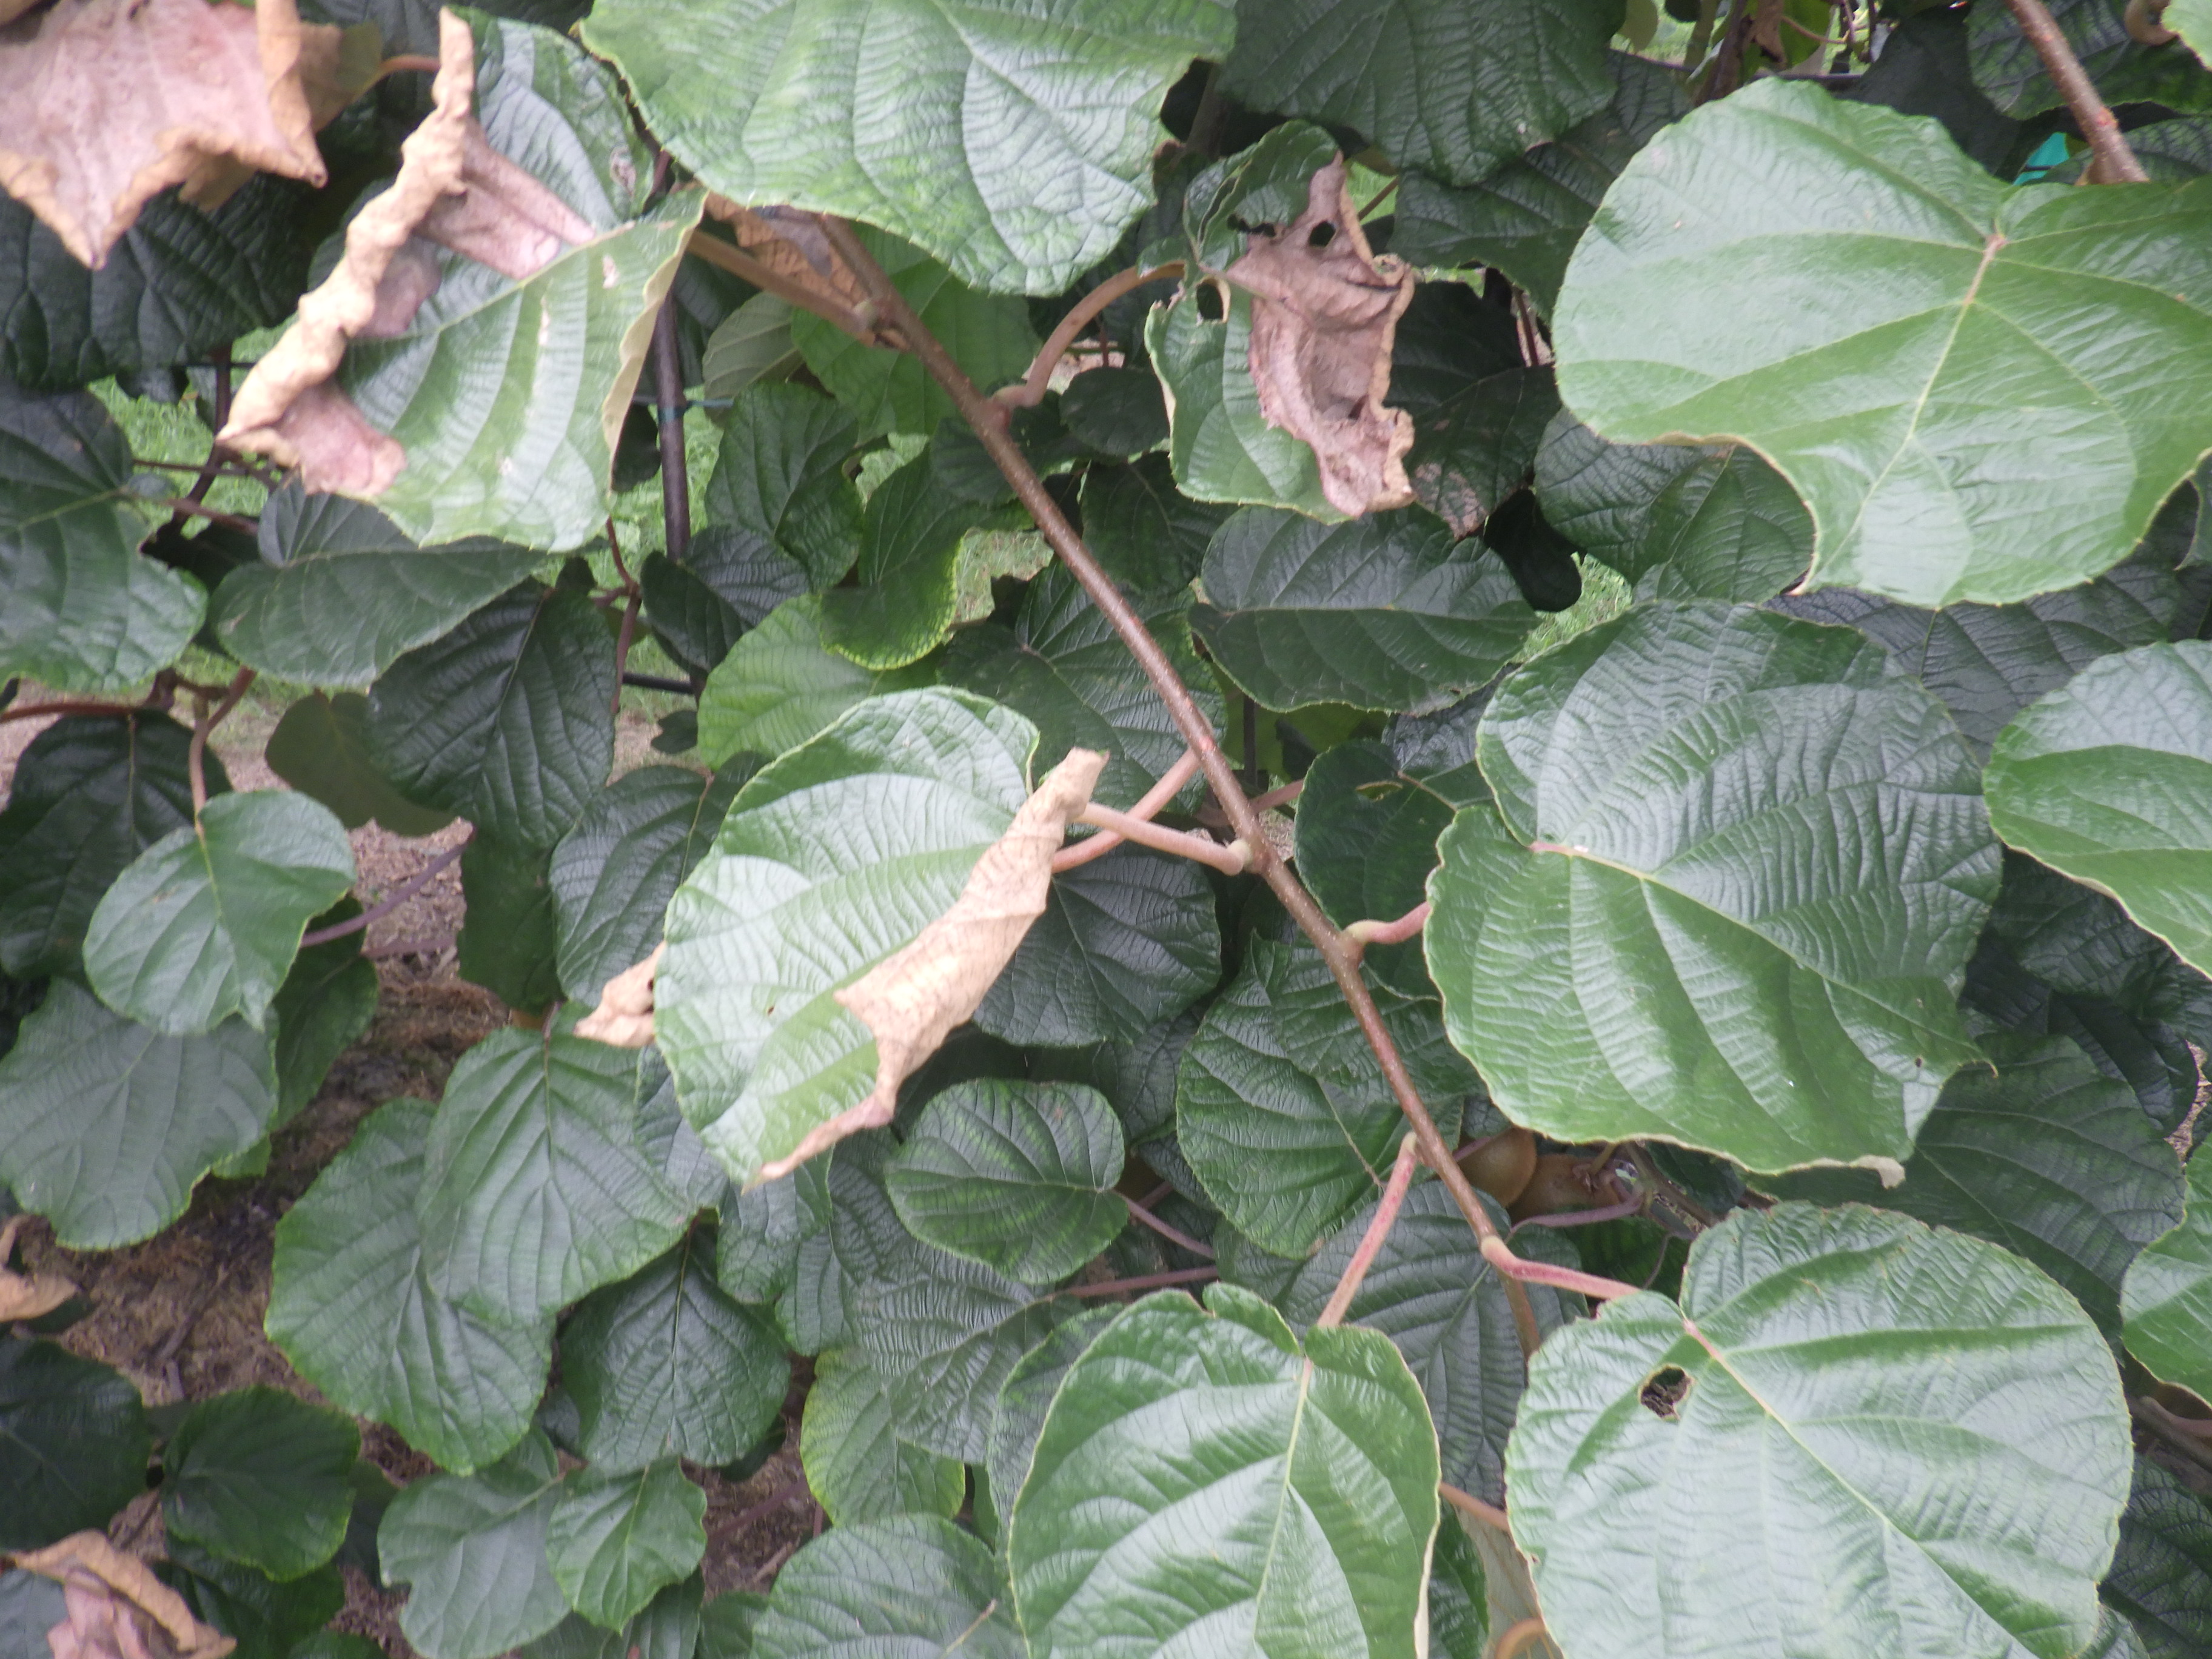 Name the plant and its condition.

kiwi, chemical damage, heat damage, phytophagous
